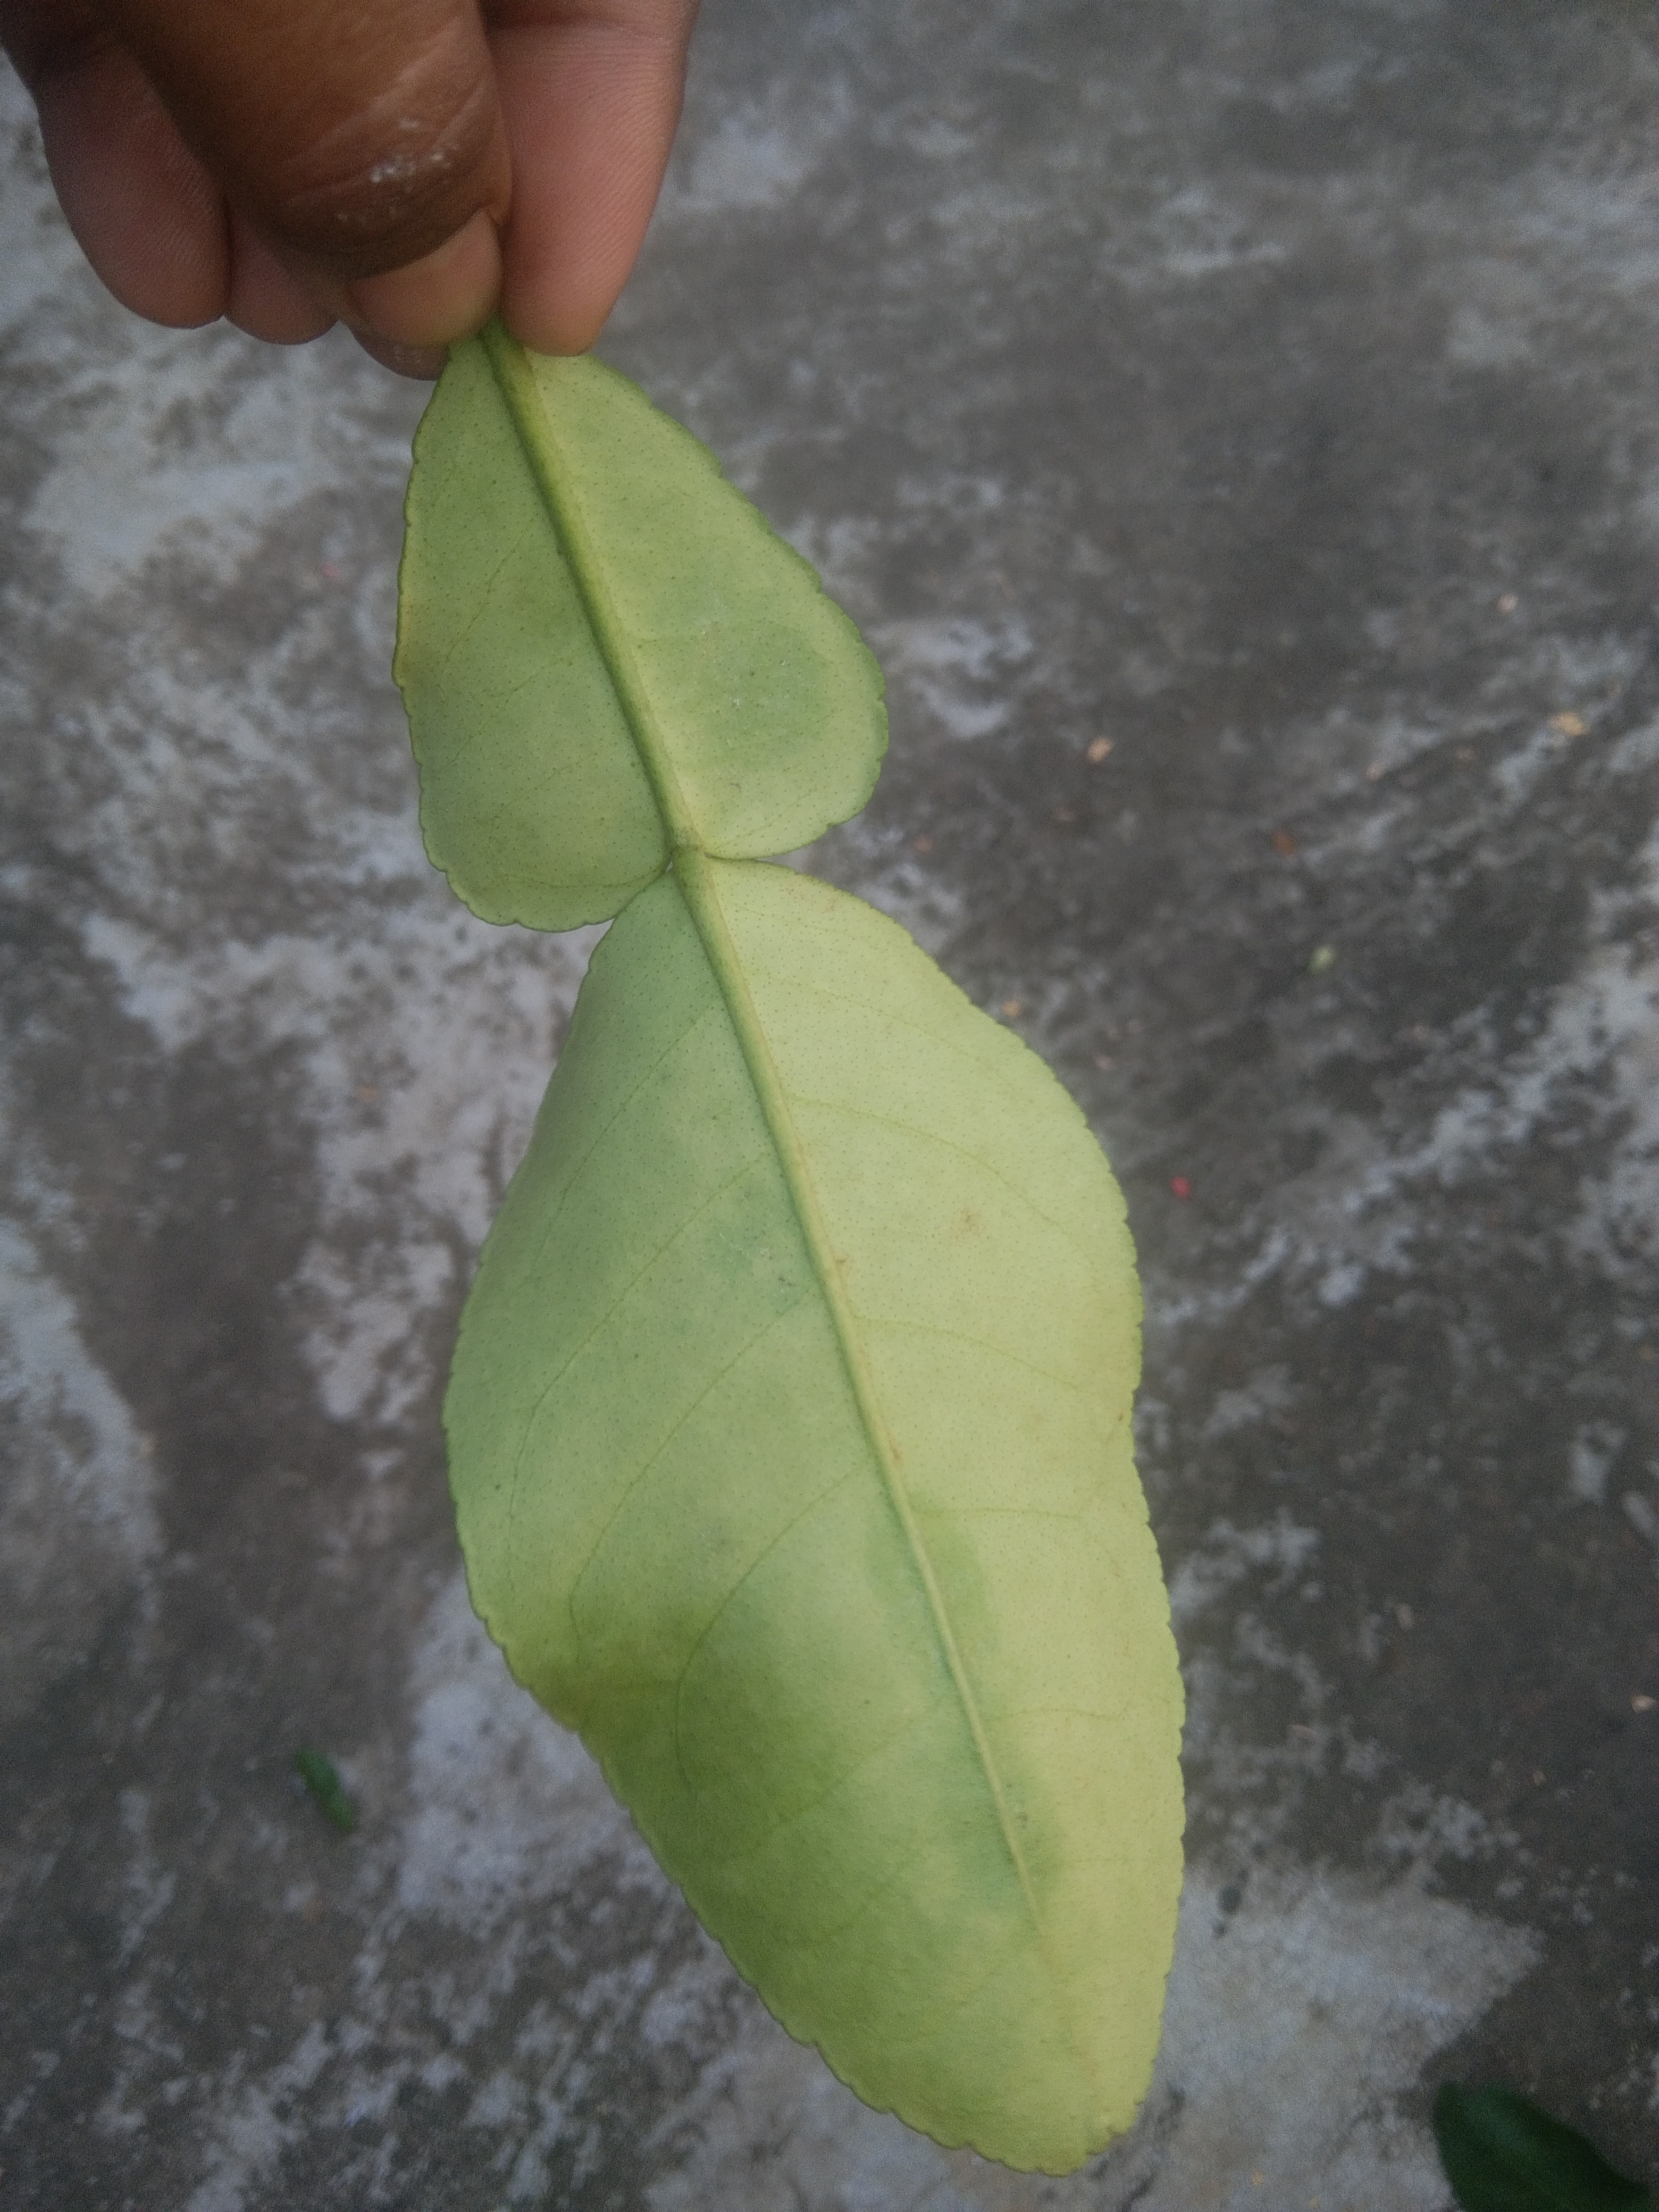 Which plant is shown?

lemon
